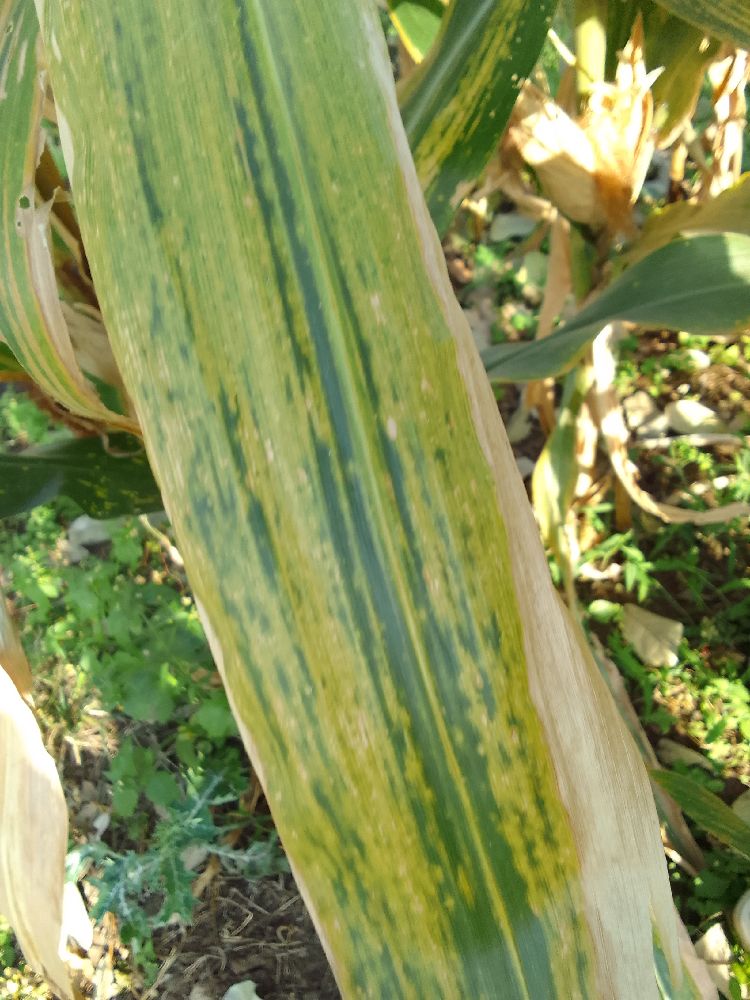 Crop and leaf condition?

maize, maize lethal necrosis
